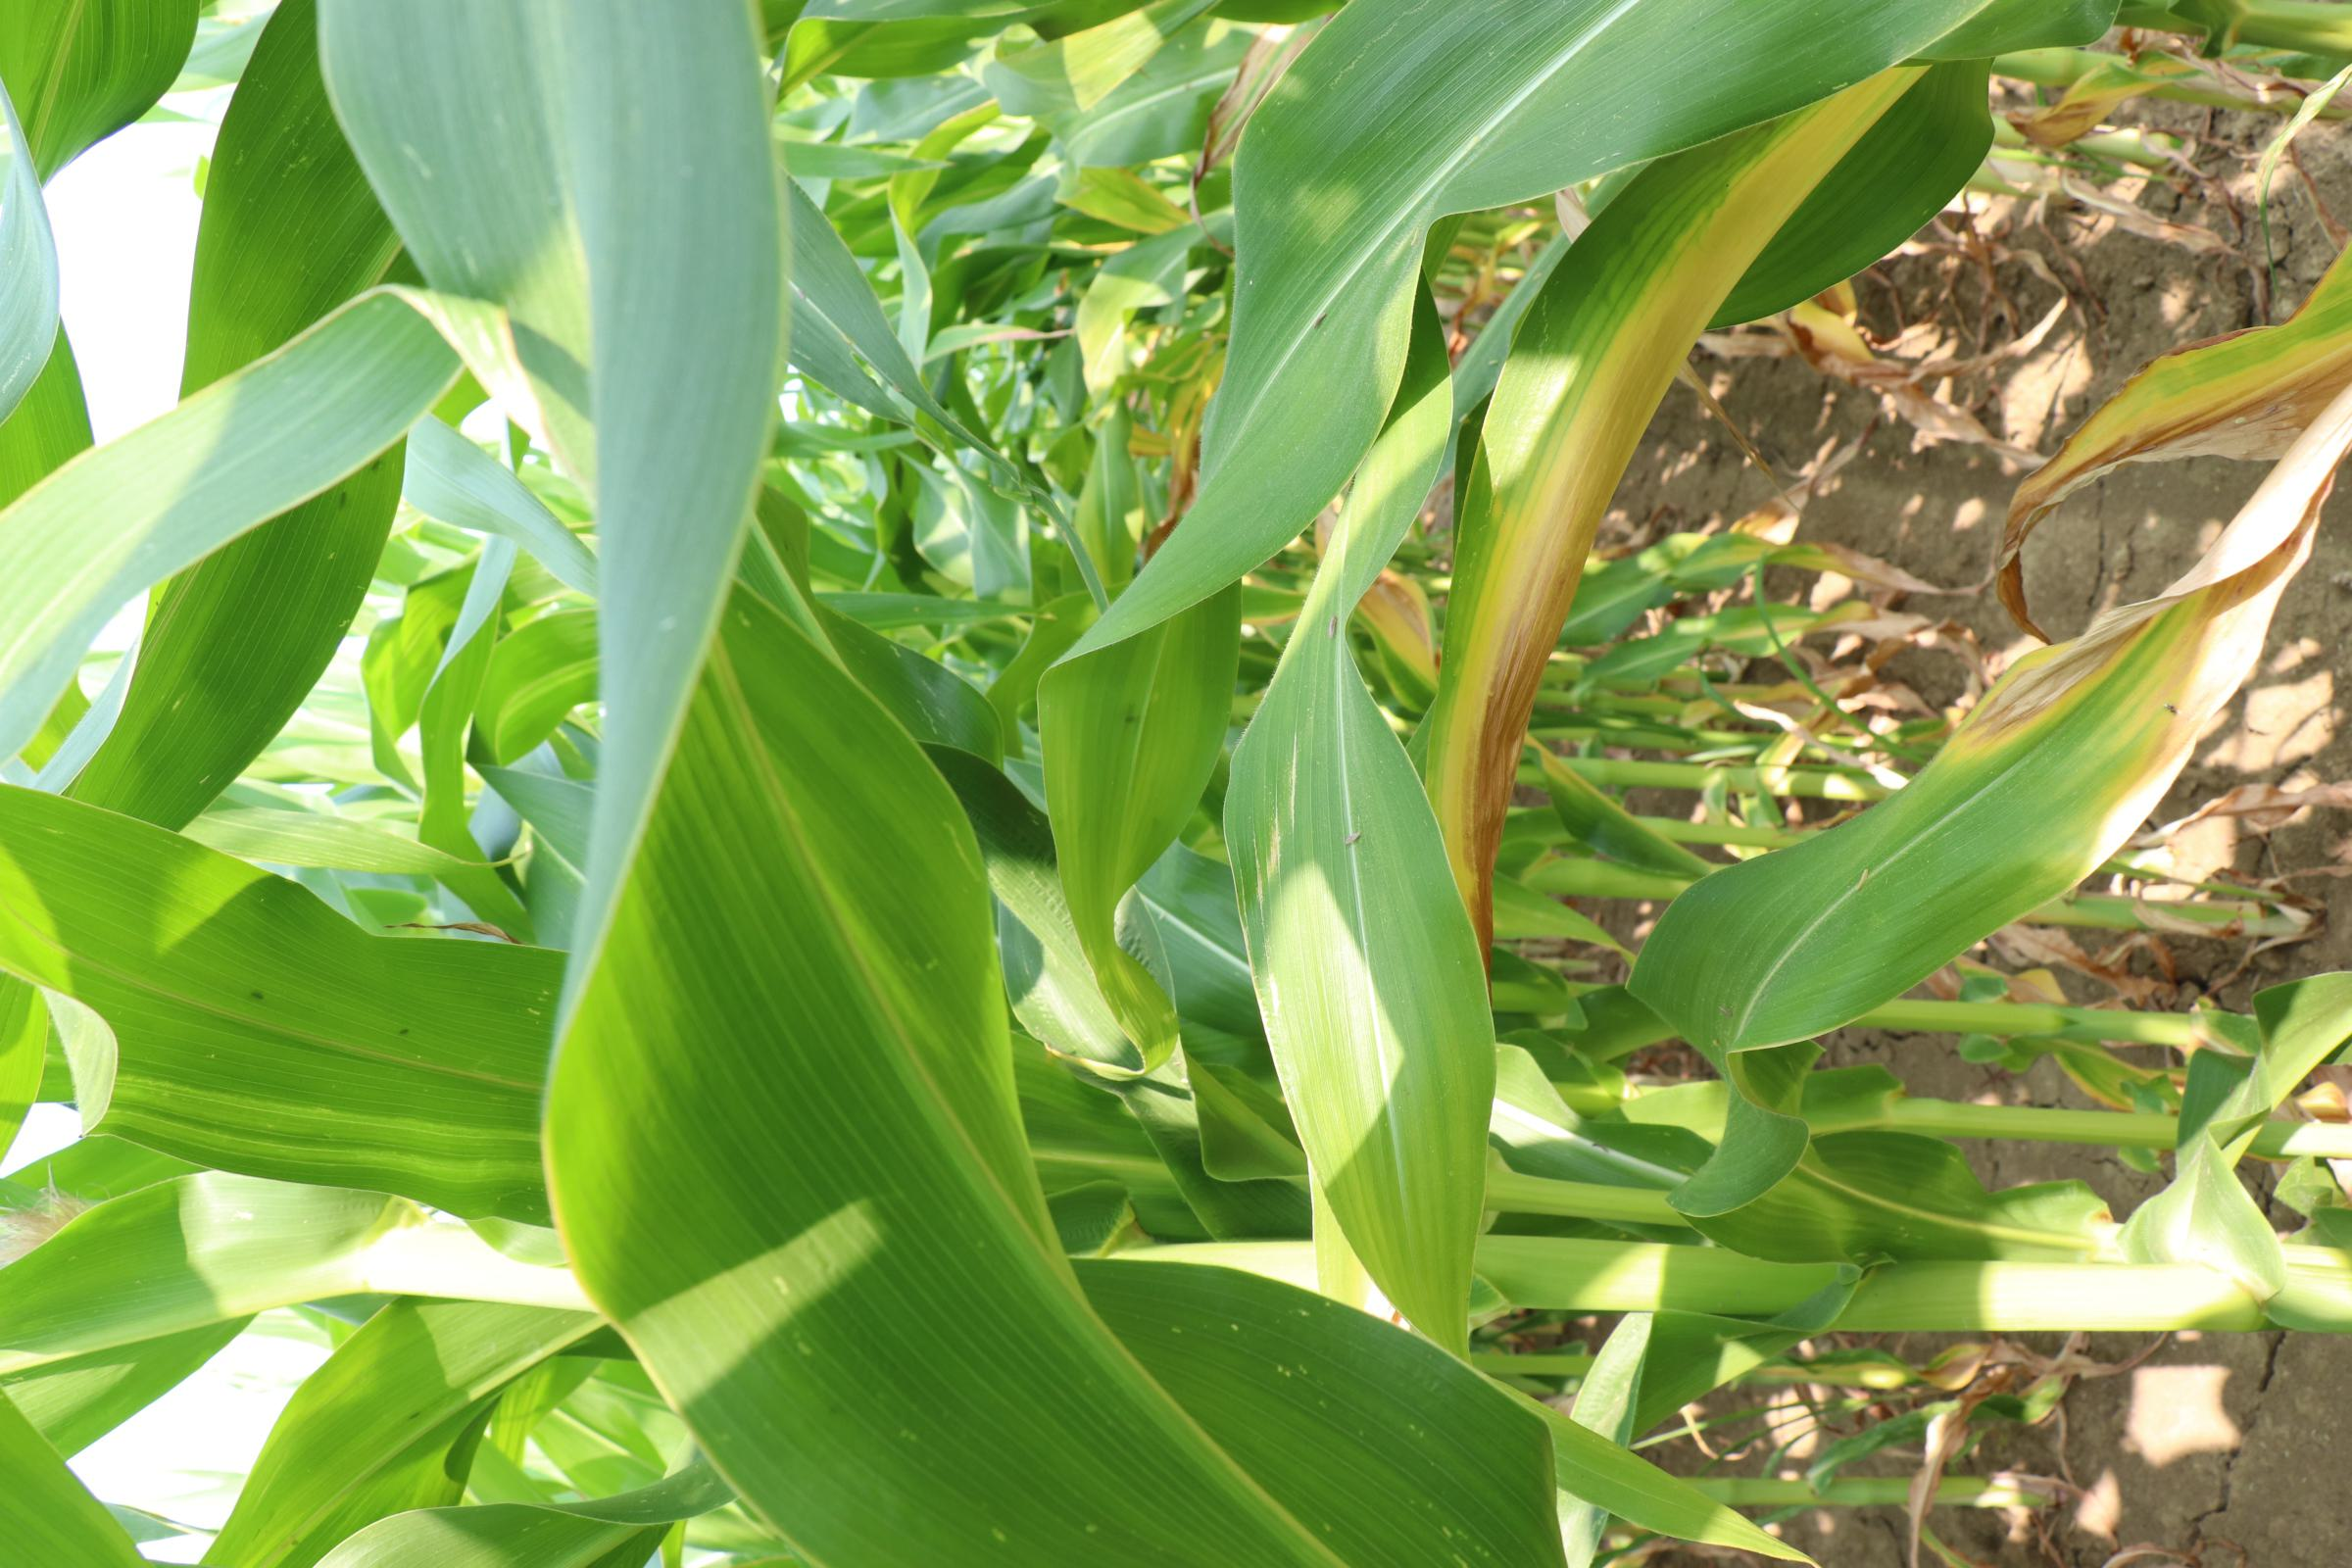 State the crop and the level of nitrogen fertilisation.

maize, reduced nitrogen fertilisation
